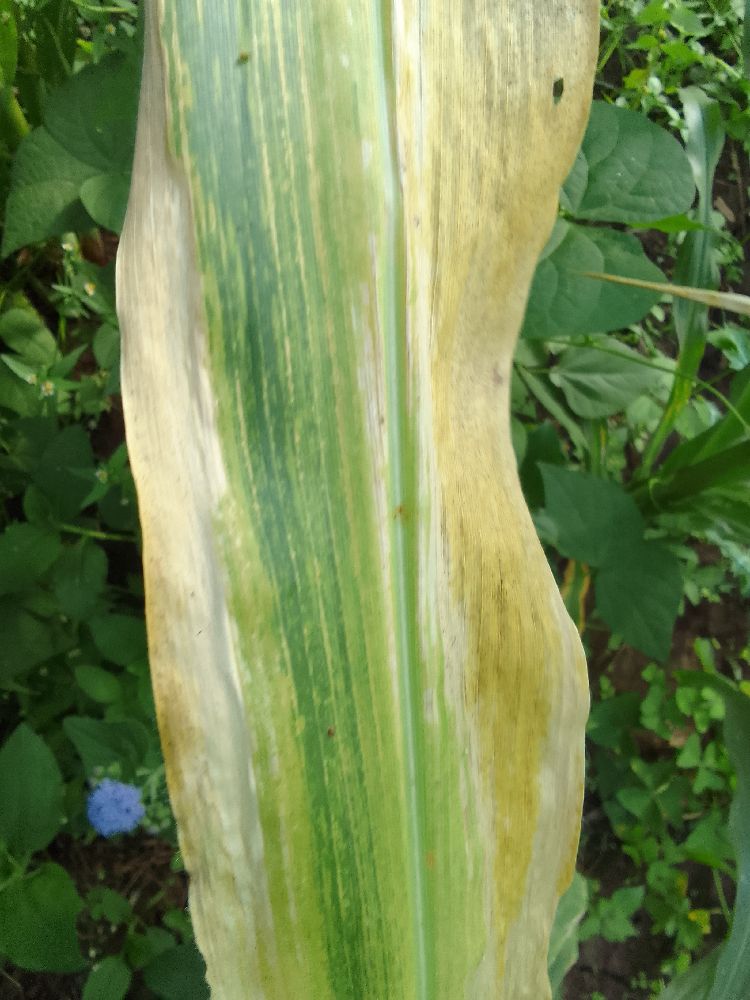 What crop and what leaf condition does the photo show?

maize, maize lethal necrosis
